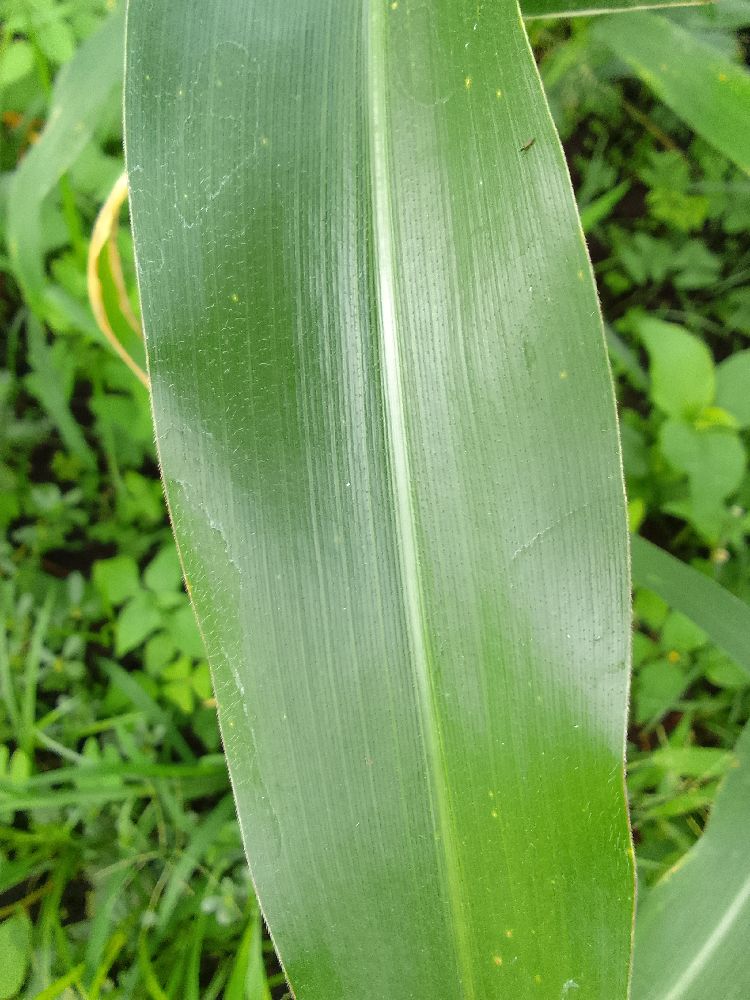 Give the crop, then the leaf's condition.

maize, healthy
